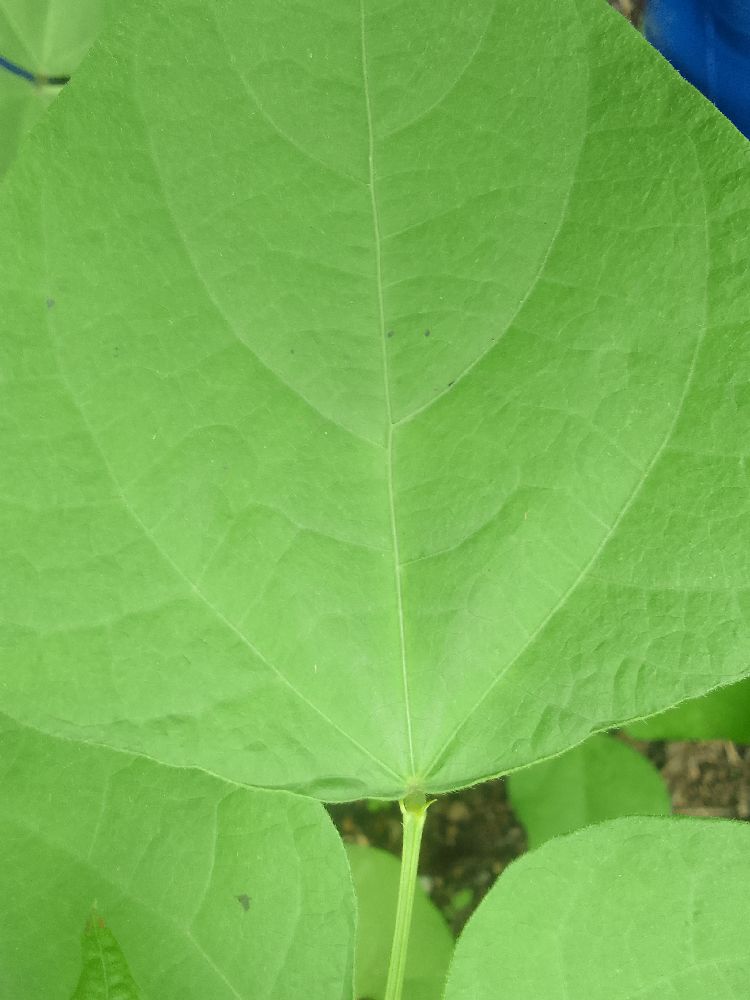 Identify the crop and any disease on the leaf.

common bean, healthy
